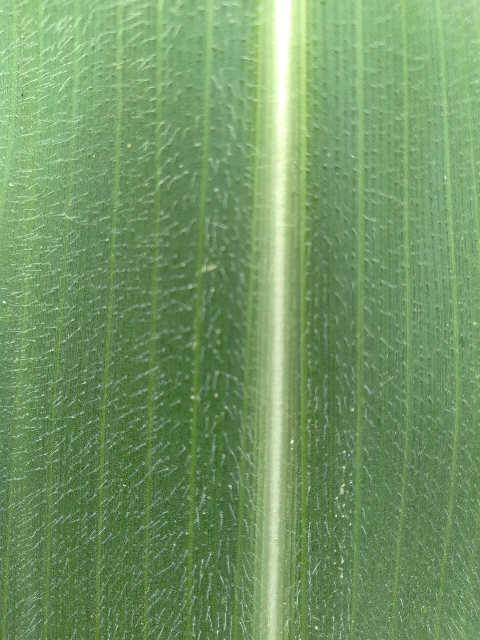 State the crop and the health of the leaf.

maize, healthy
